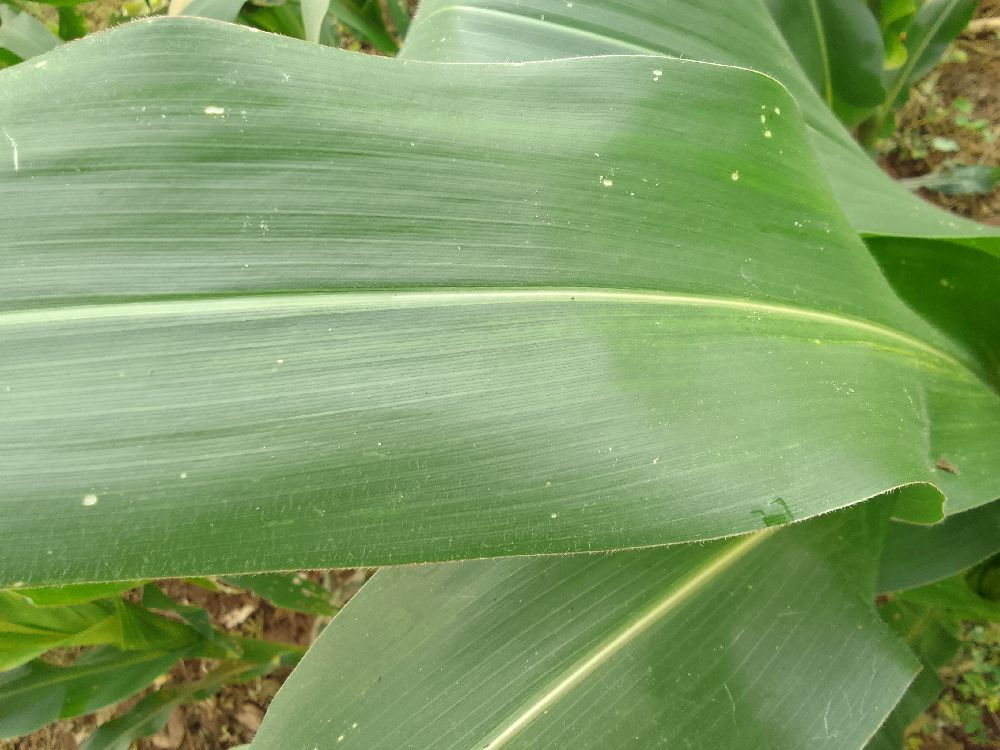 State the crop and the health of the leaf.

maize, healthy
